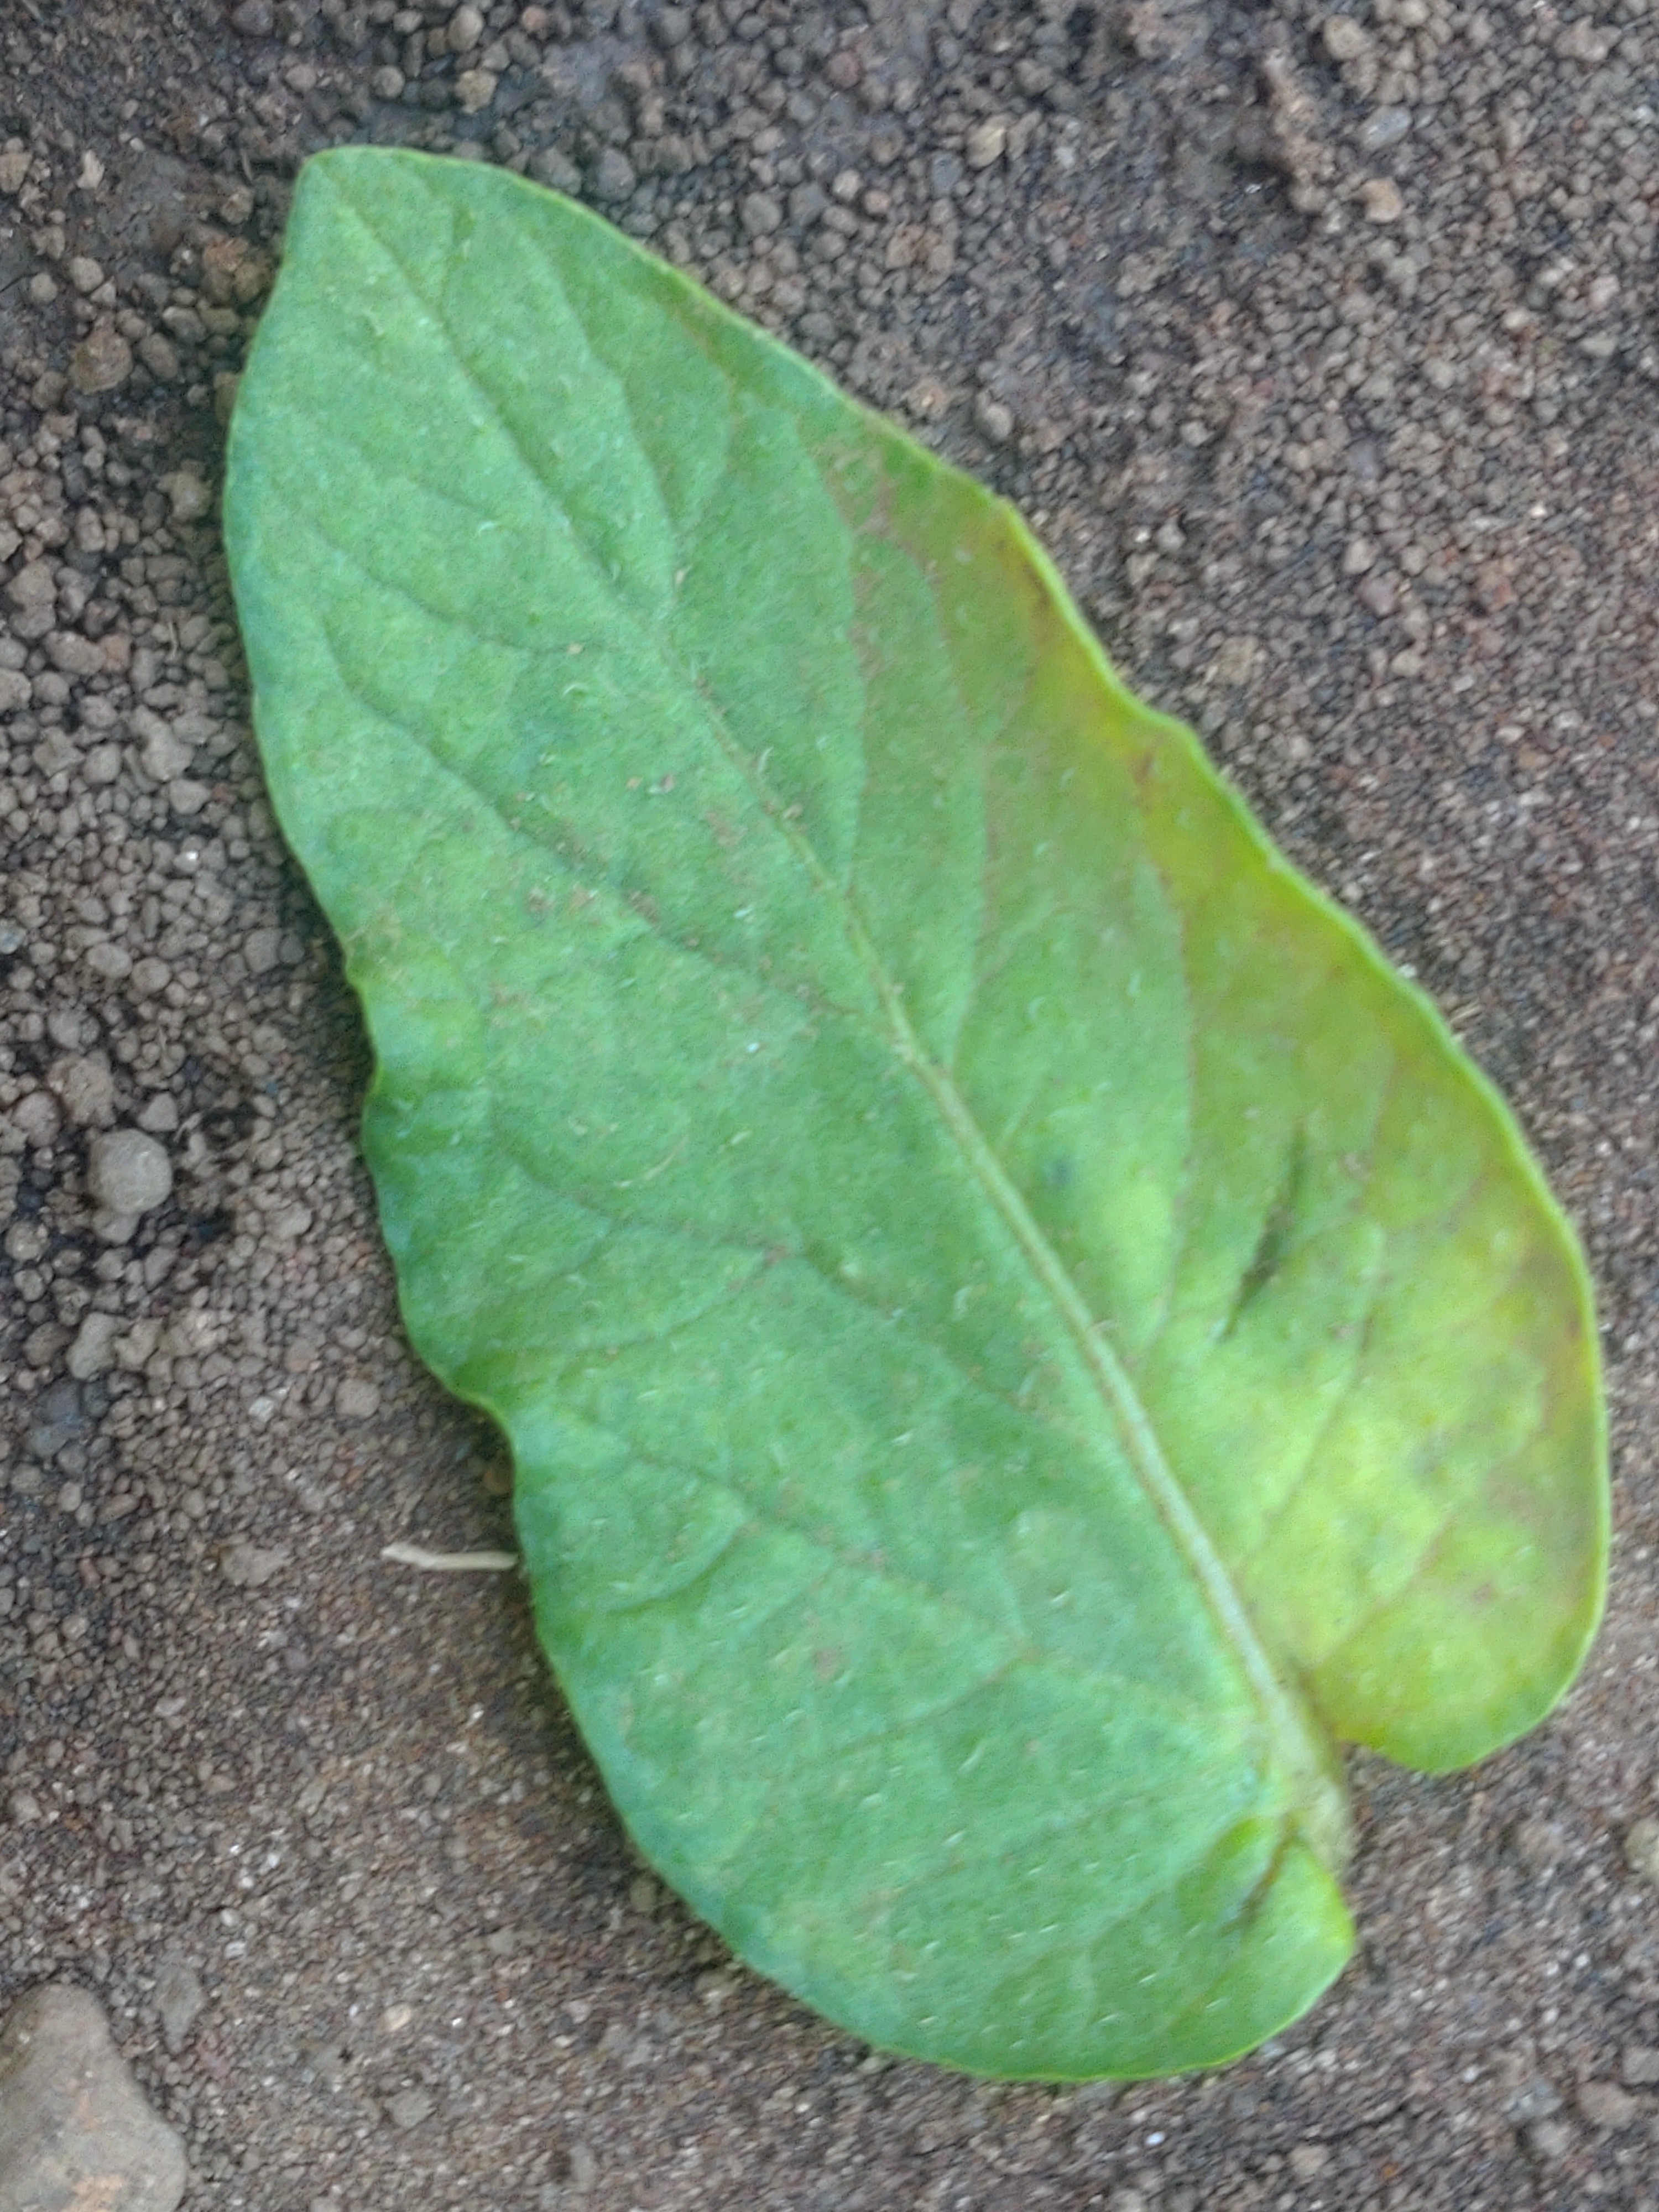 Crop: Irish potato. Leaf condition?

late blight
